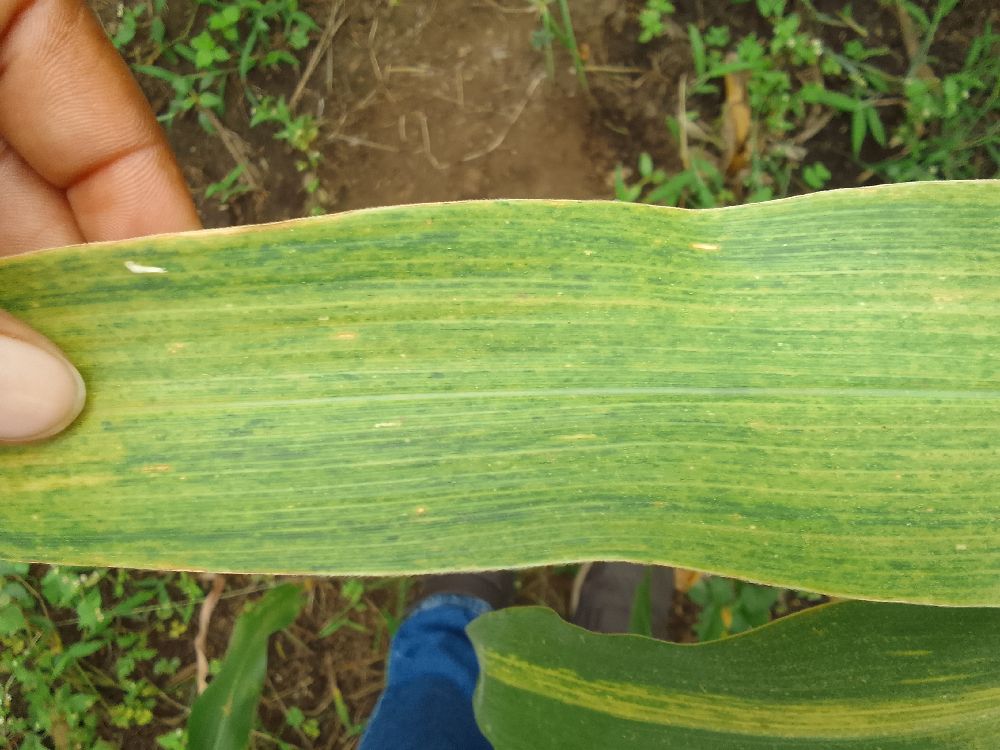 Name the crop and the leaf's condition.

maize, maize lethal necrosis
